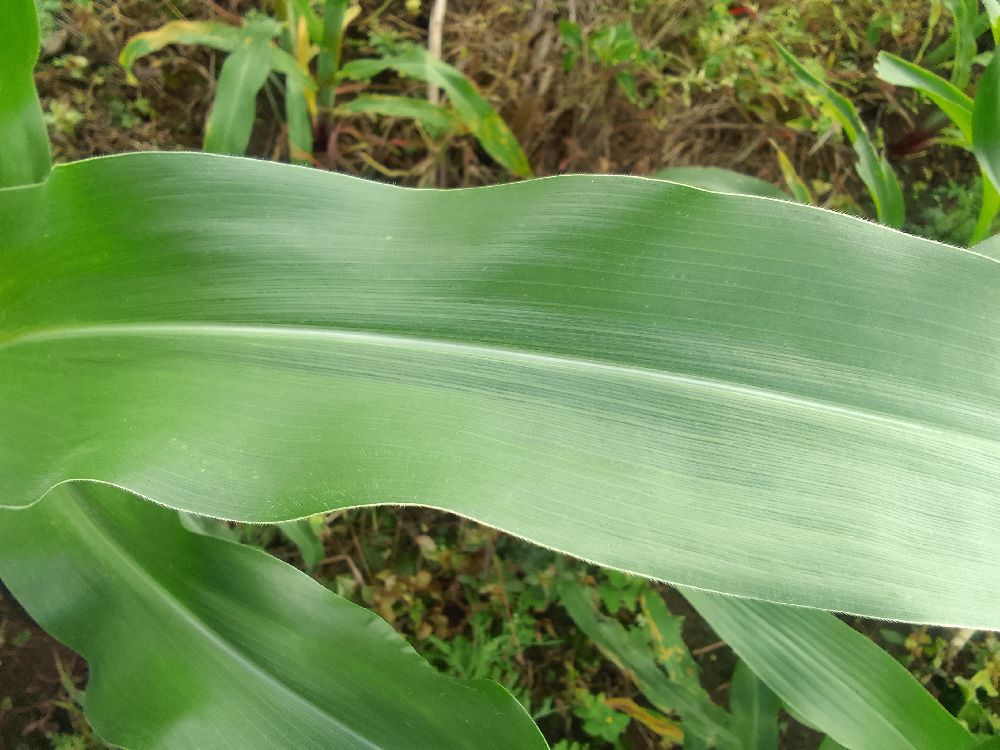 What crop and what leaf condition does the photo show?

maize, healthy
